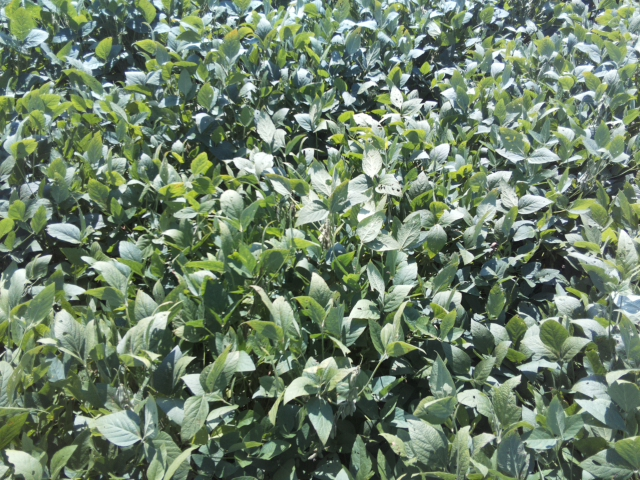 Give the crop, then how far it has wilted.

soybean, slight leaflet or petiole turgor loss in upper canopy
